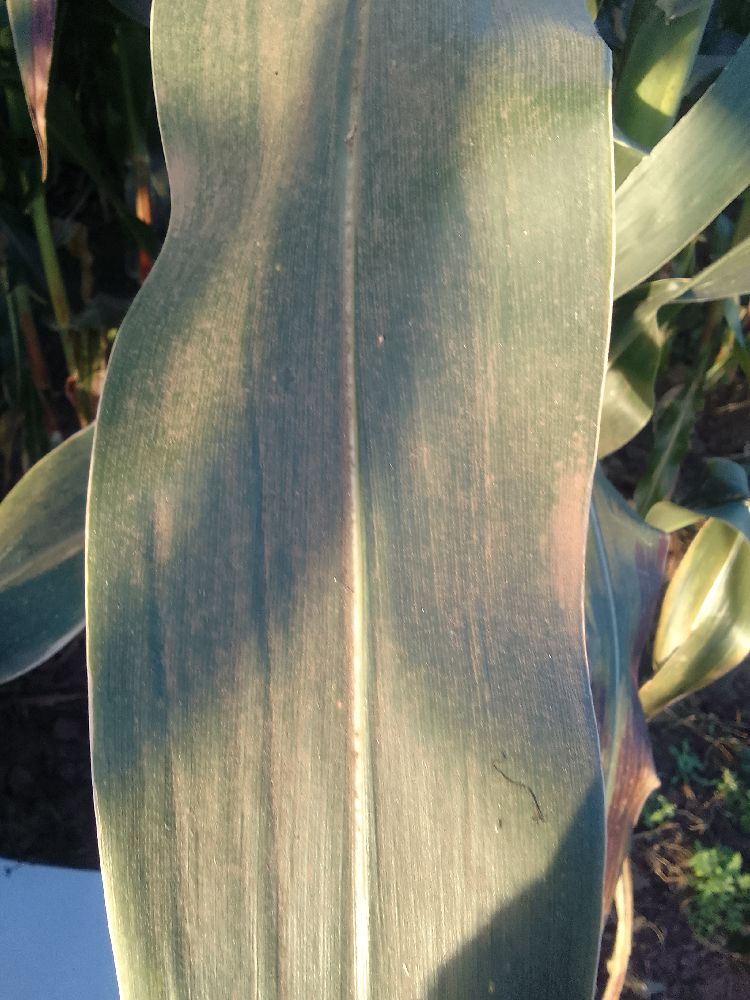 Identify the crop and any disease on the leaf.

maize, healthy
